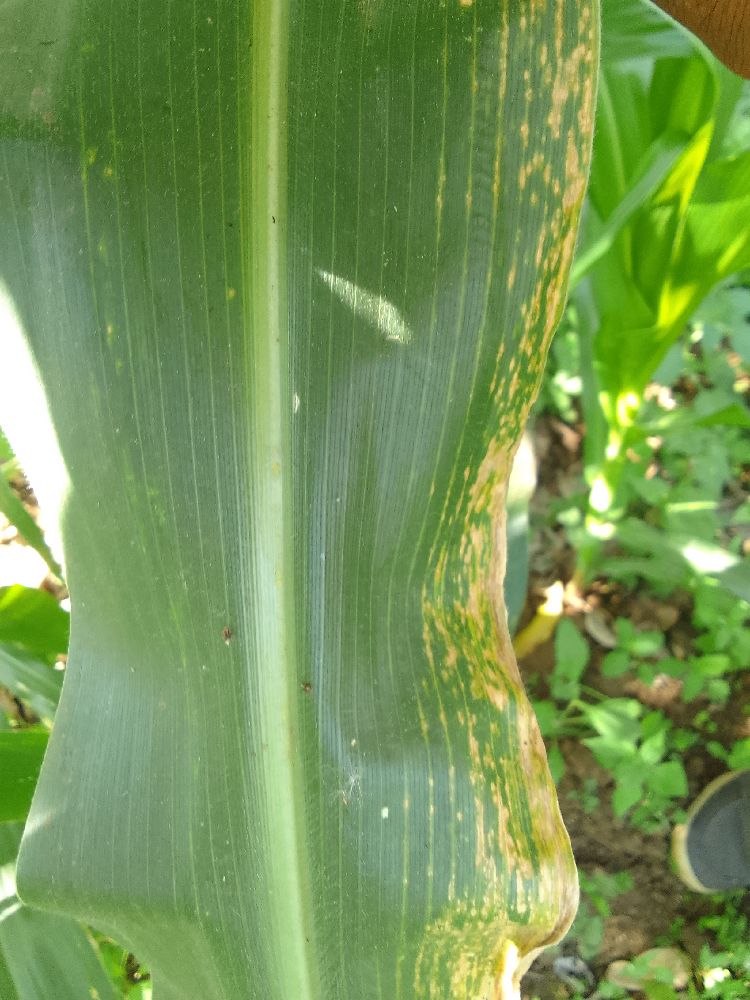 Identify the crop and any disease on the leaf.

maize, maize lethal necrosis
